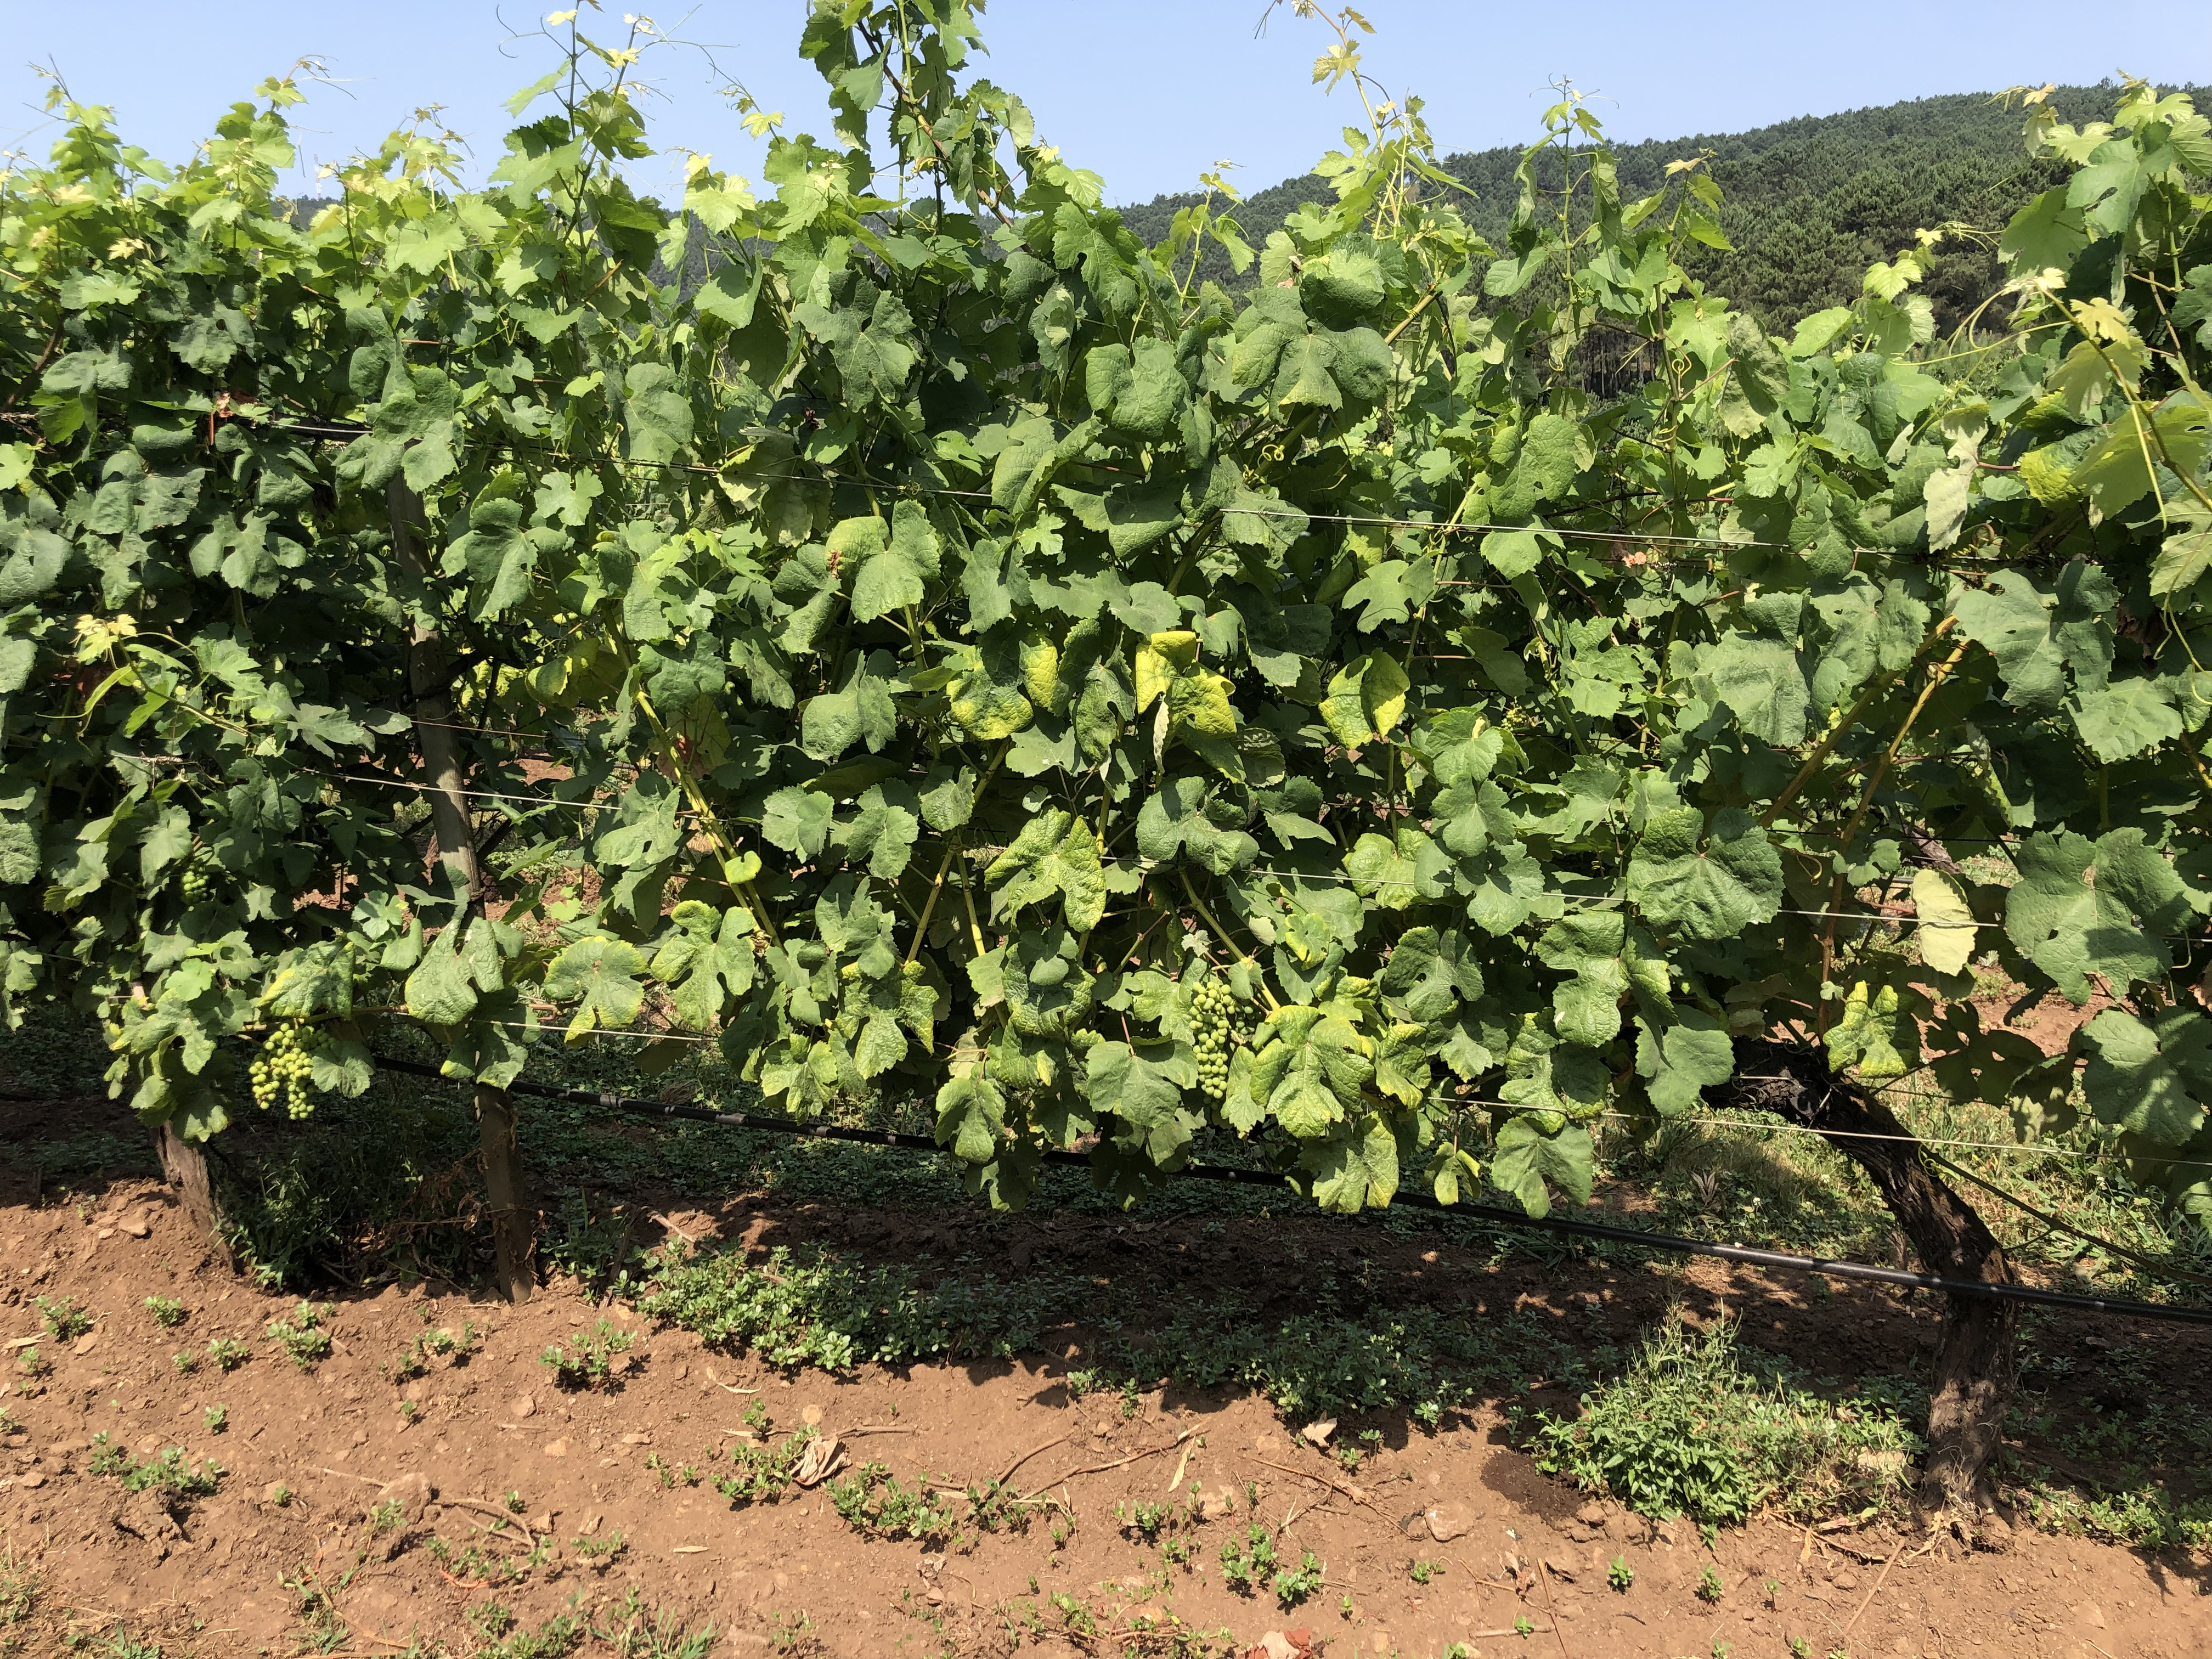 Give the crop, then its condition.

grapevine, not affected by esca disease
